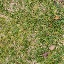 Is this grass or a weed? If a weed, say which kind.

grass
